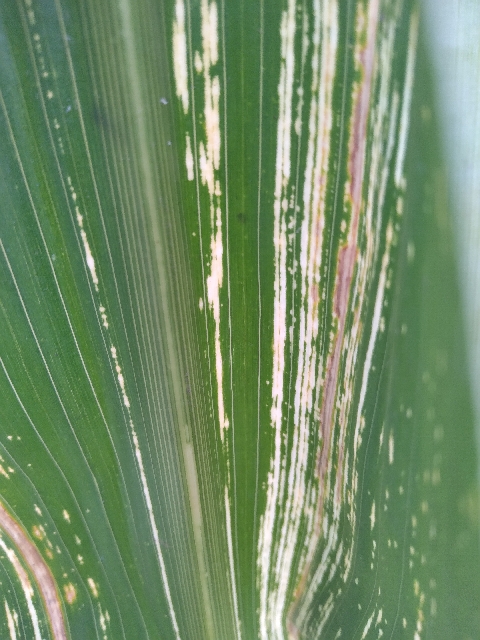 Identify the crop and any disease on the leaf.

maize, maize streak virus
